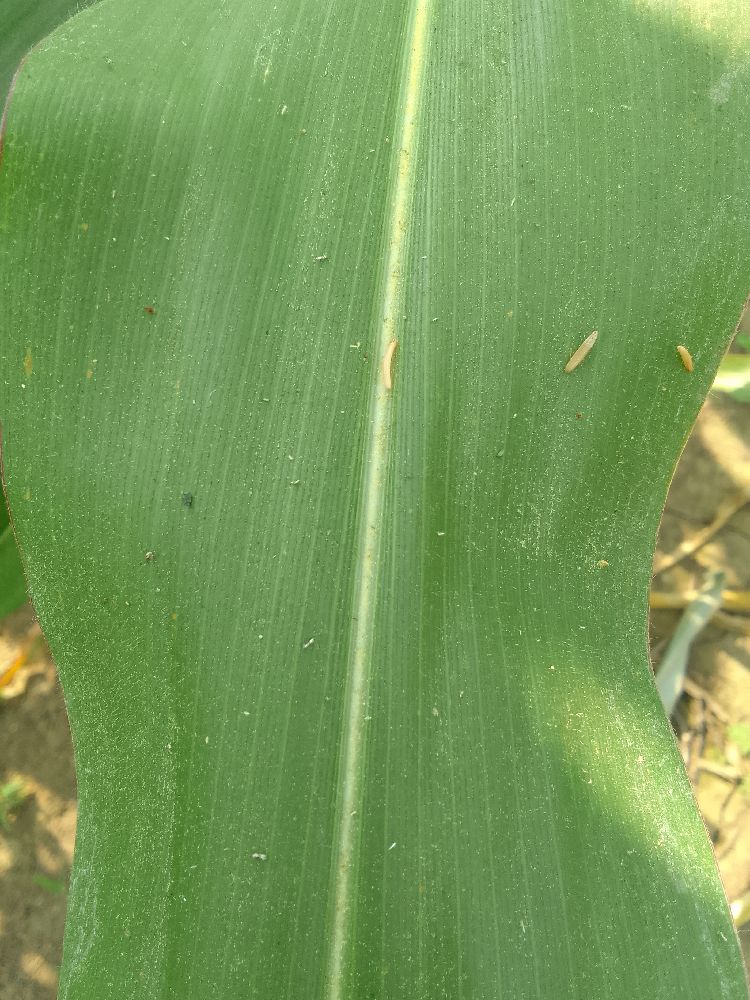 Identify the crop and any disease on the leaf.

maize, healthy
